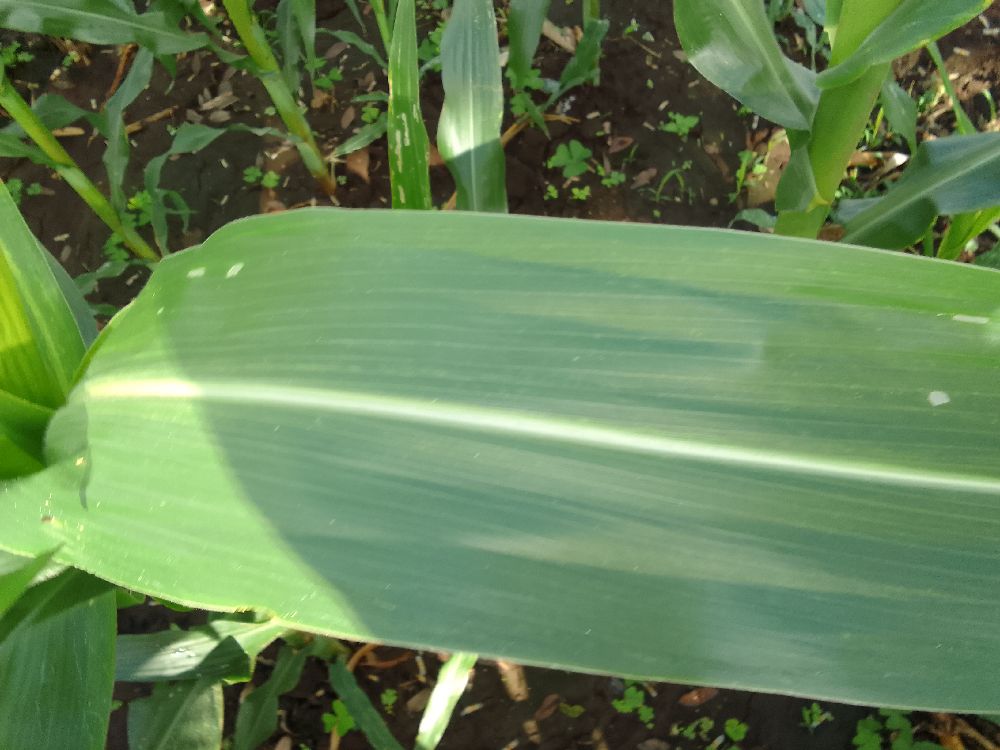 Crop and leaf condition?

maize, healthy
